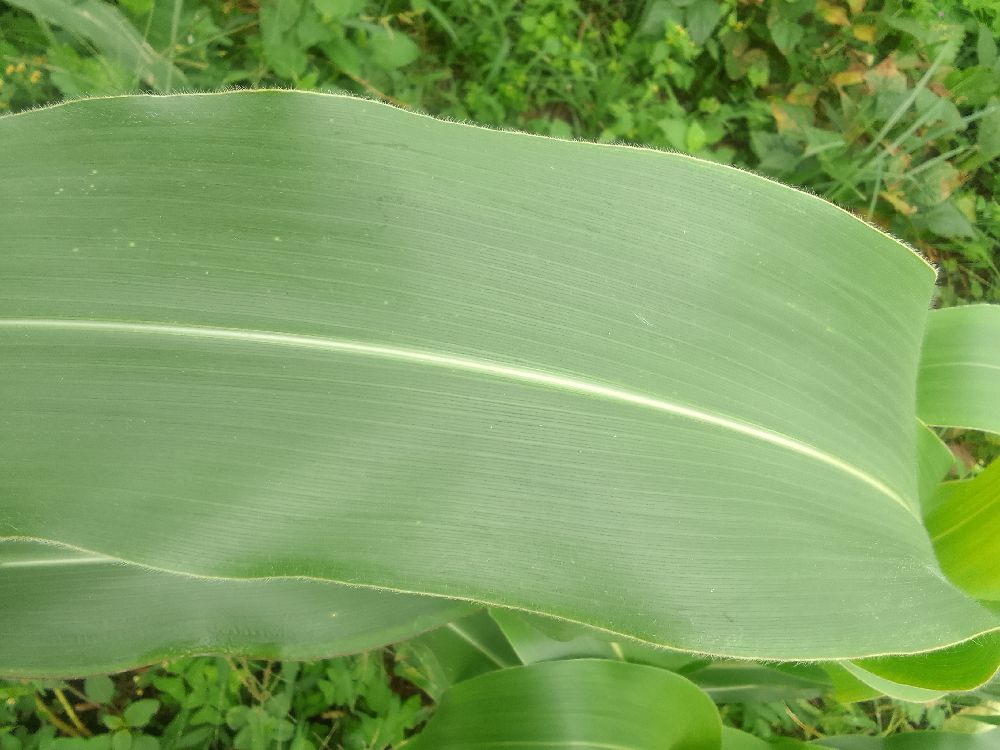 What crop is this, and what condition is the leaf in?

maize, healthy
